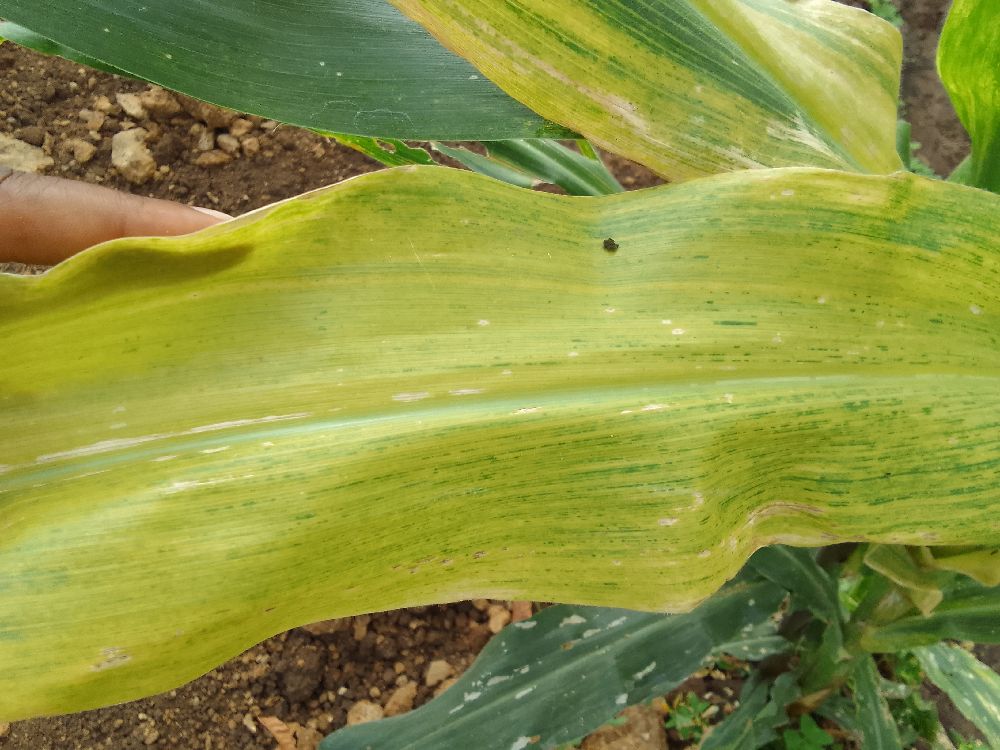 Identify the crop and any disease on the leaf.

maize, maize lethal necrosis
